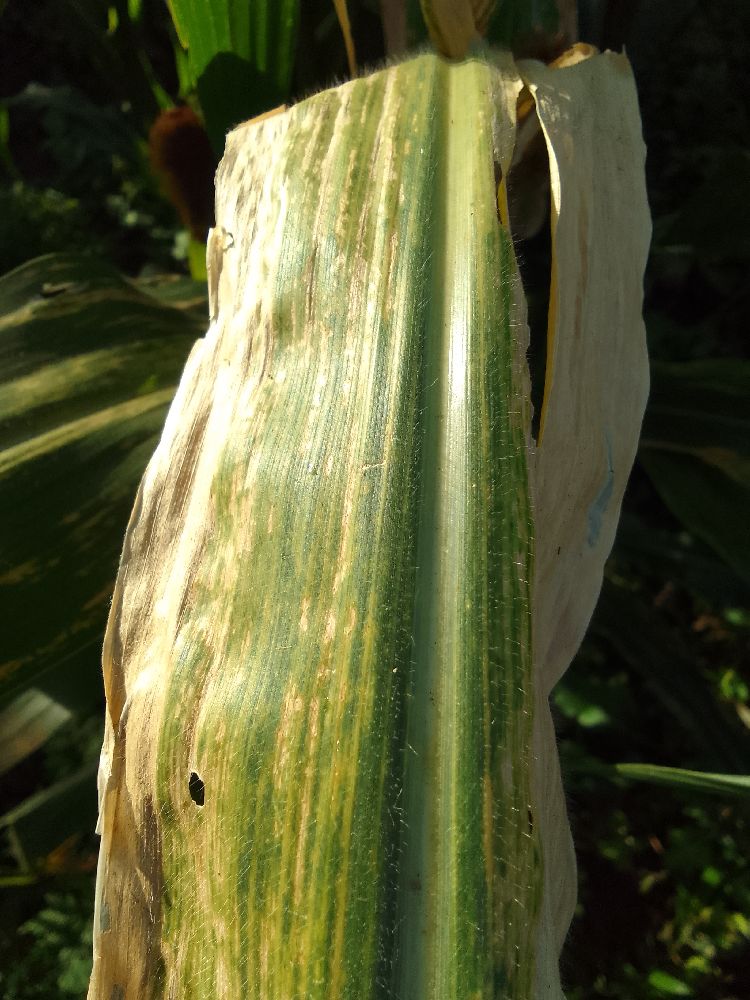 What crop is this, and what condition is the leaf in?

maize, maize lethal necrosis
